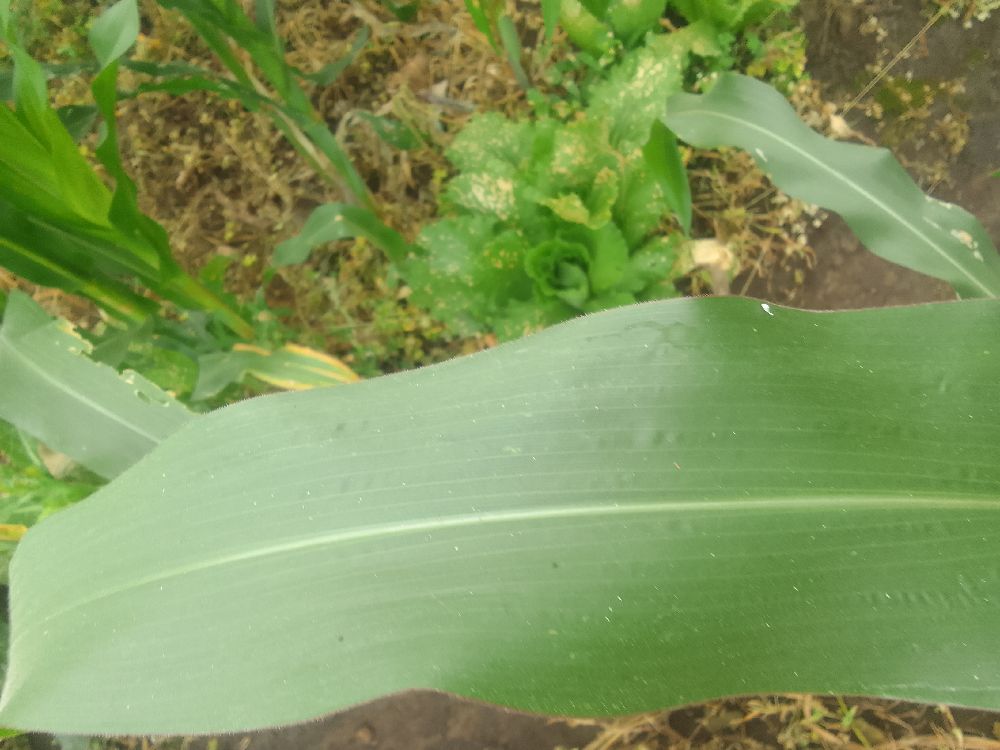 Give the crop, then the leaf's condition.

maize, healthy
